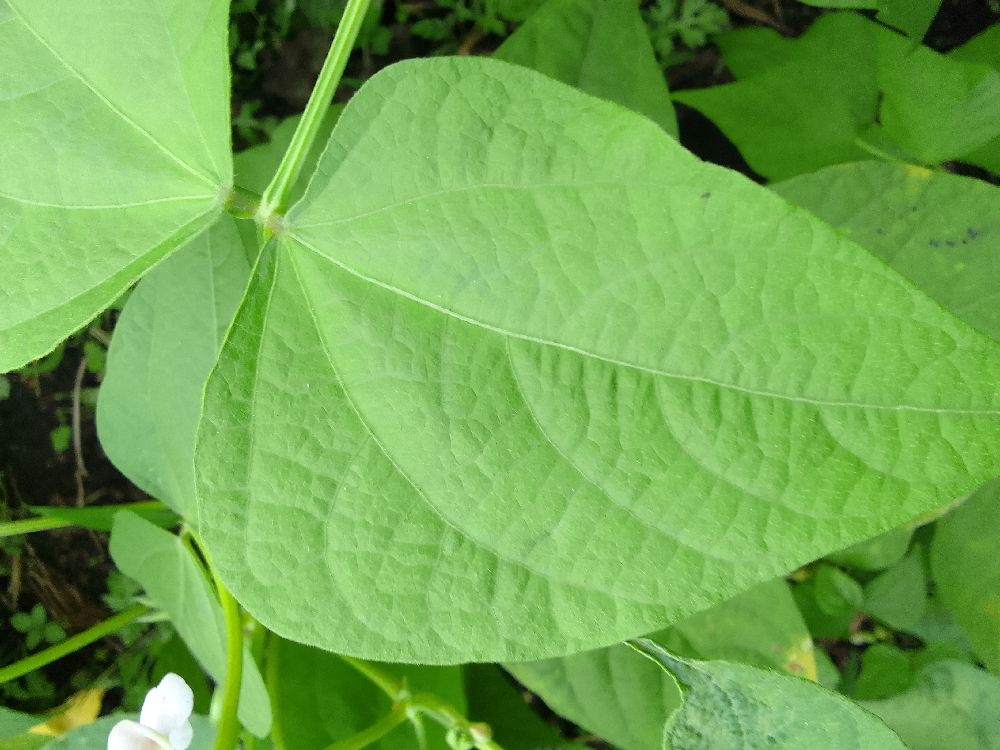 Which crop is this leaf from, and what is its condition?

common bean, healthy
